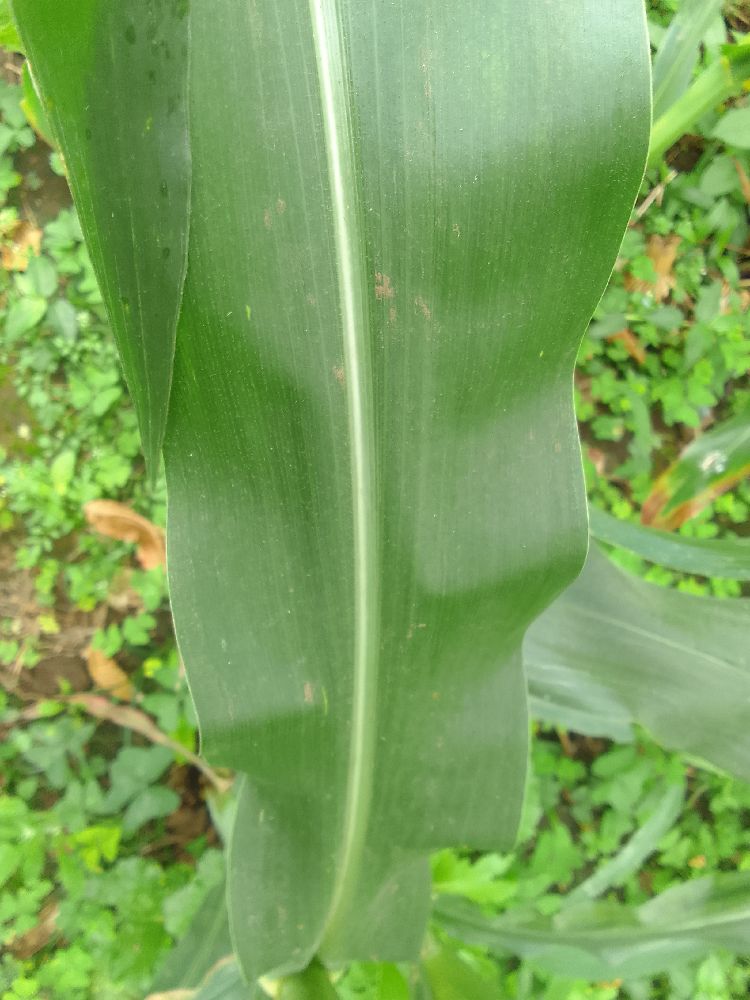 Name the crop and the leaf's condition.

maize, healthy
